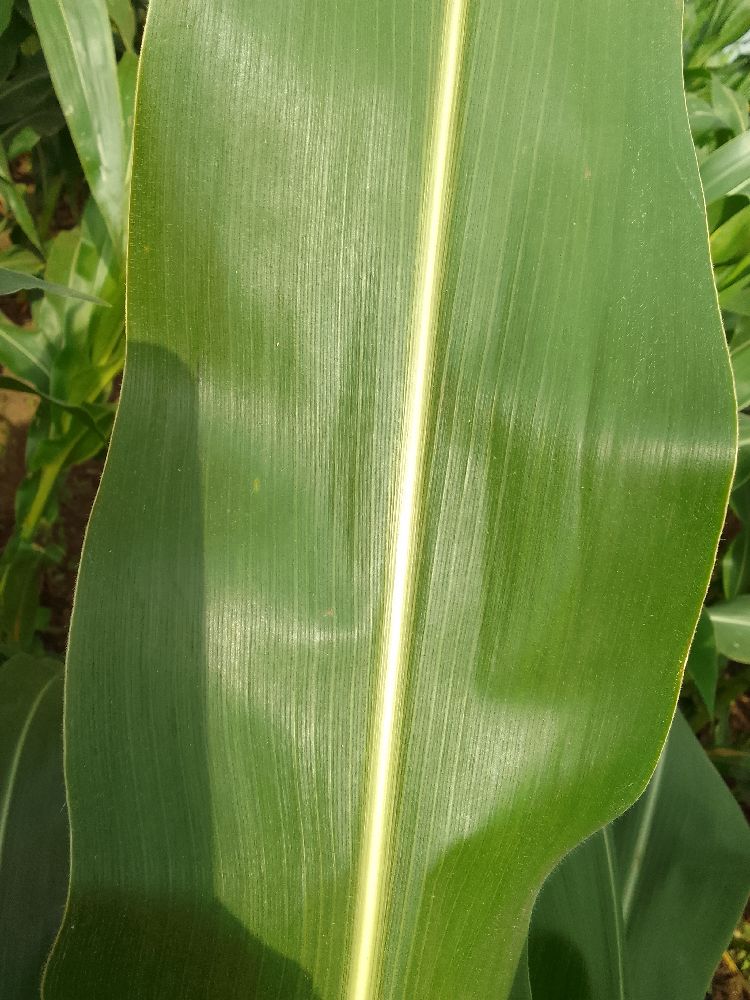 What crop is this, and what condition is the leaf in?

maize, healthy
